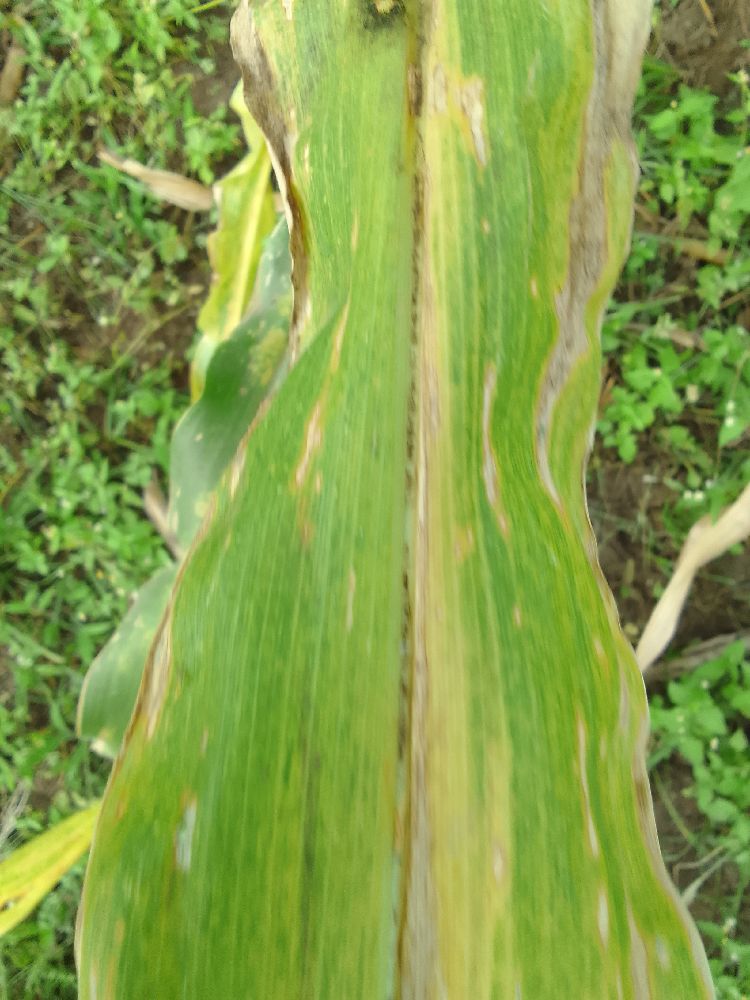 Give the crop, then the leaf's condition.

maize, maize lethal necrosis
